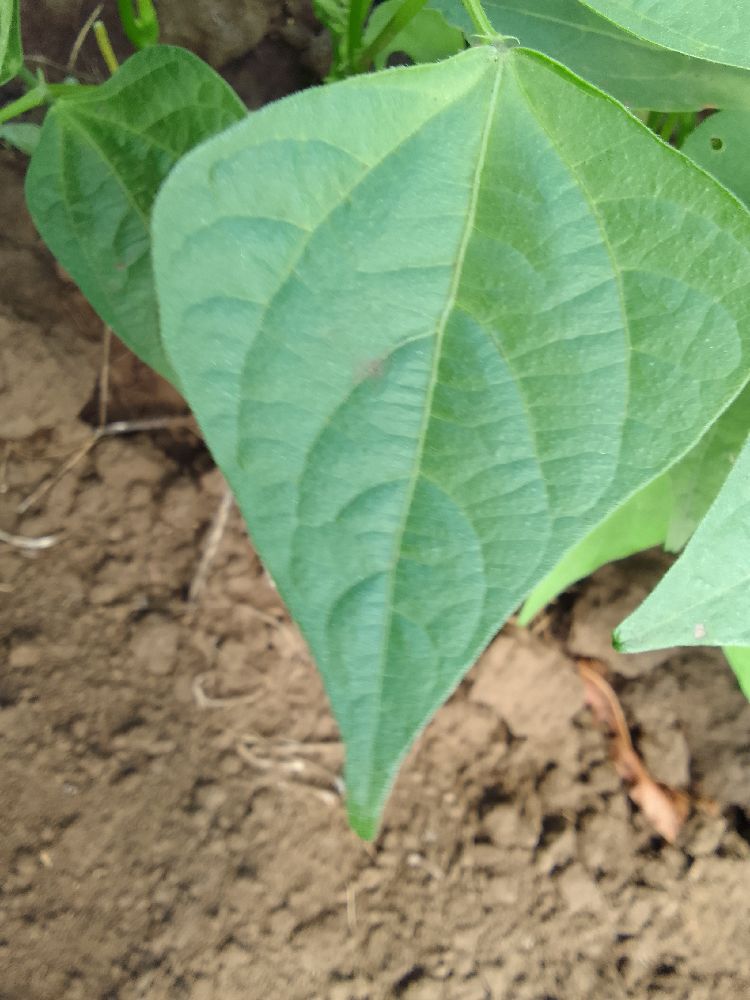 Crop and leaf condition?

common bean, healthy
